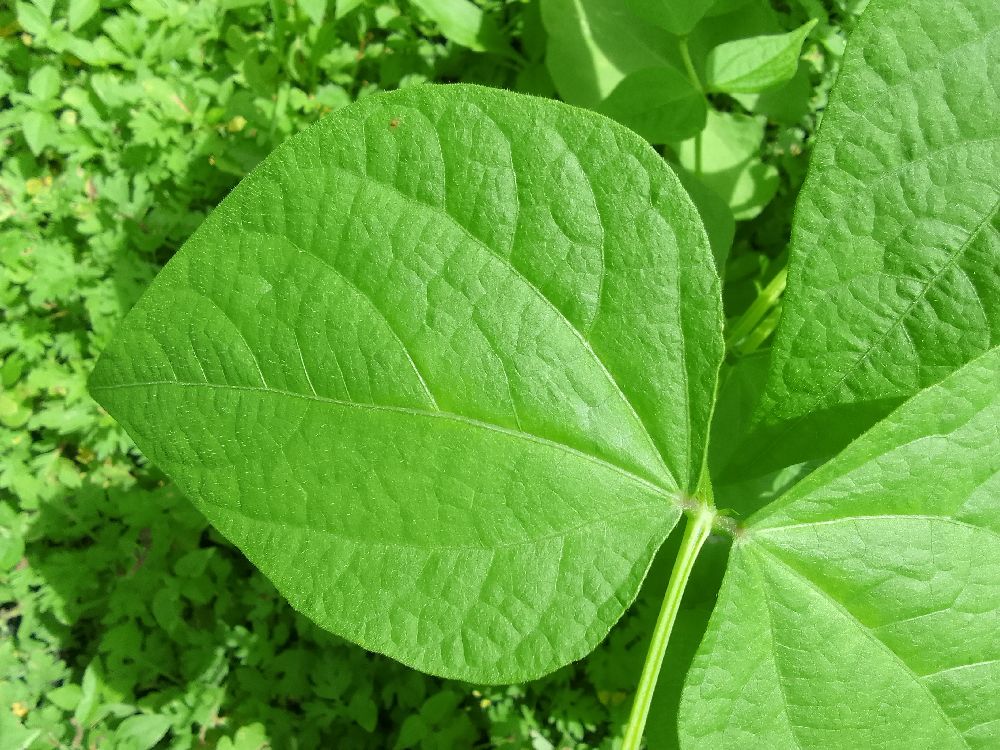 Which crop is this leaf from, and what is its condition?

common bean, healthy
